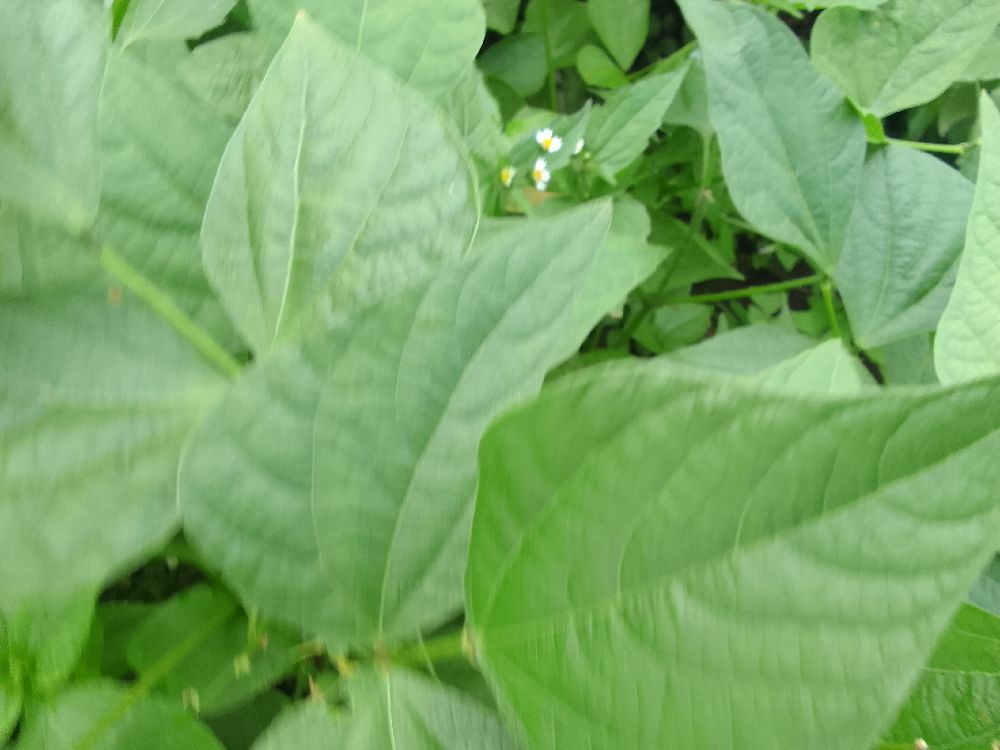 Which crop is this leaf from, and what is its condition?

common bean, healthy
